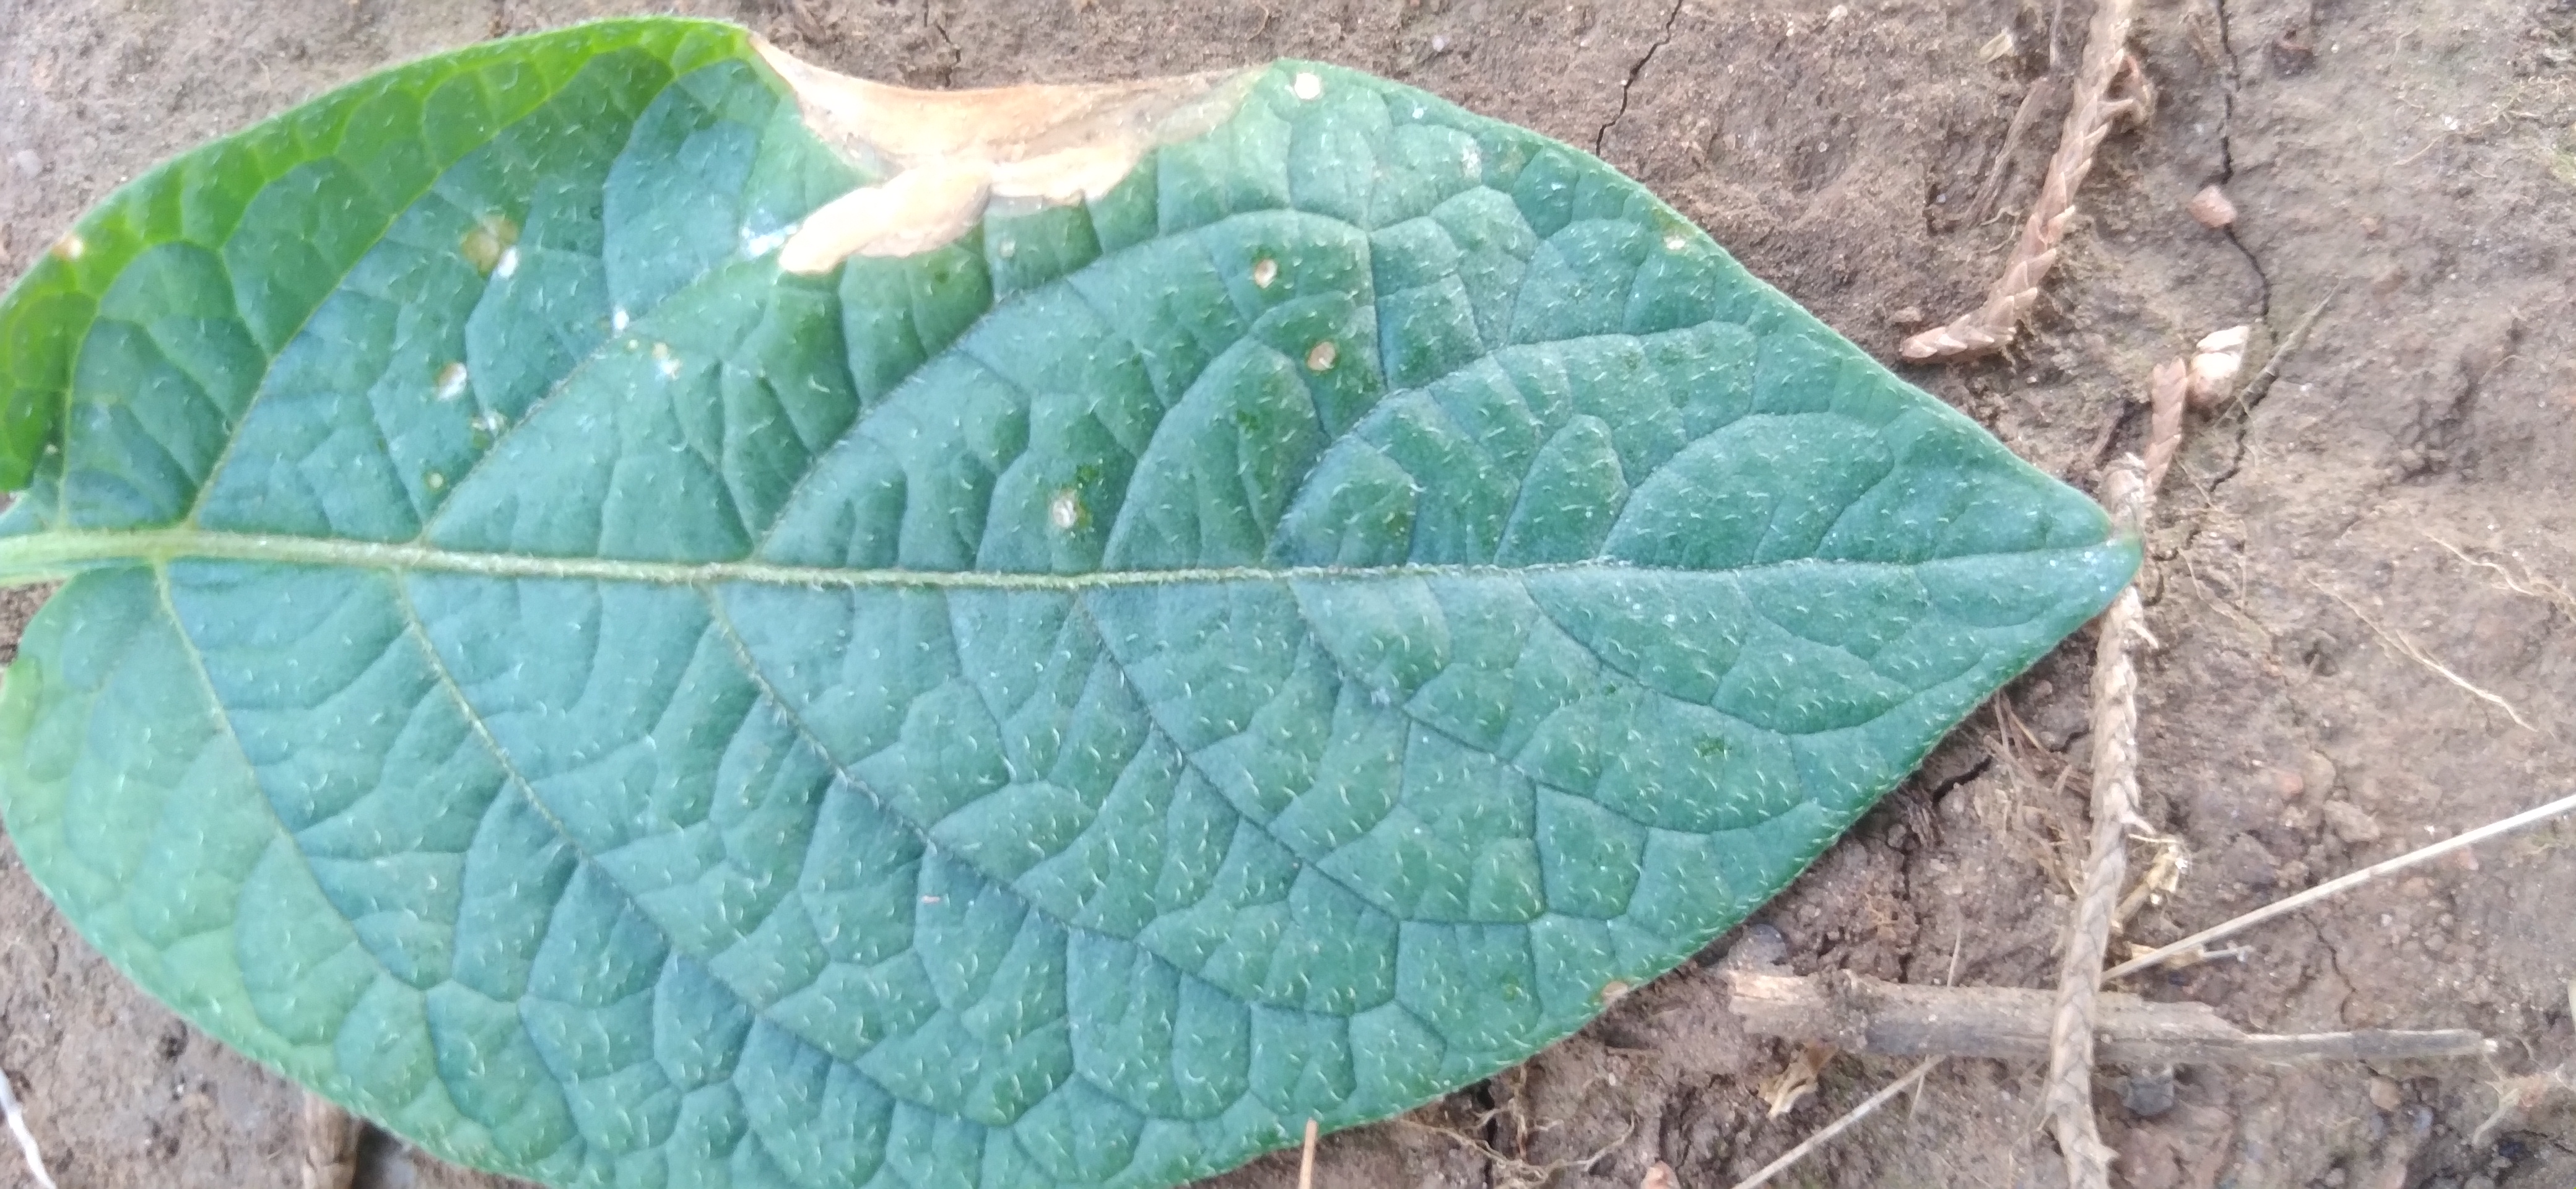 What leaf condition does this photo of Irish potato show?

early blight
